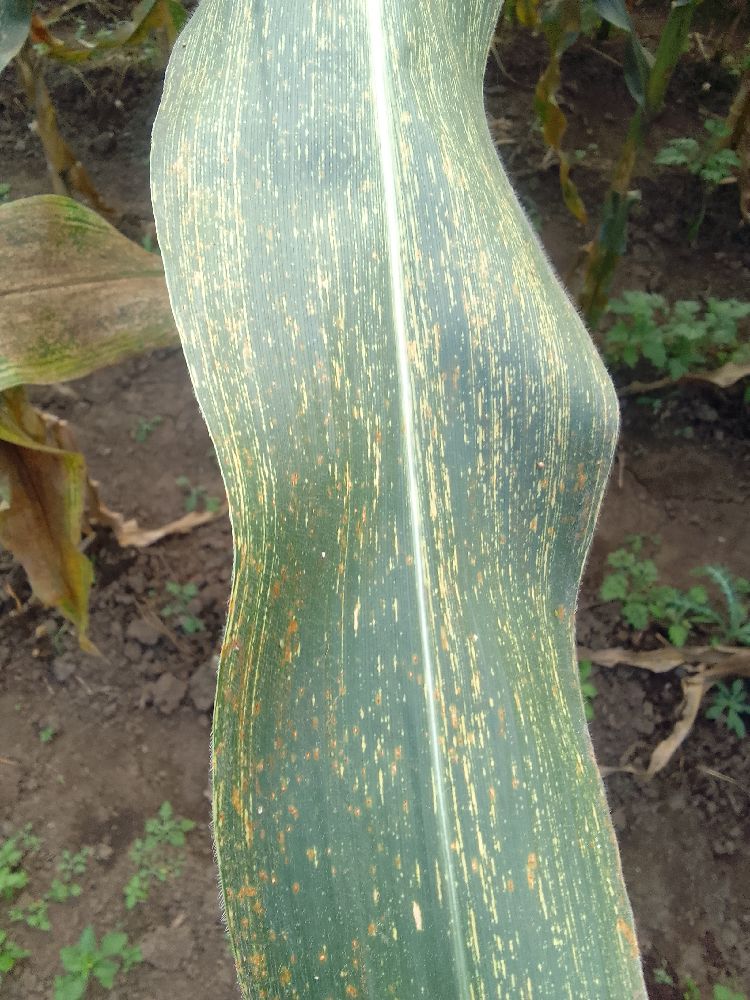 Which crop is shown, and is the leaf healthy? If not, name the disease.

maize, maize streak virus
